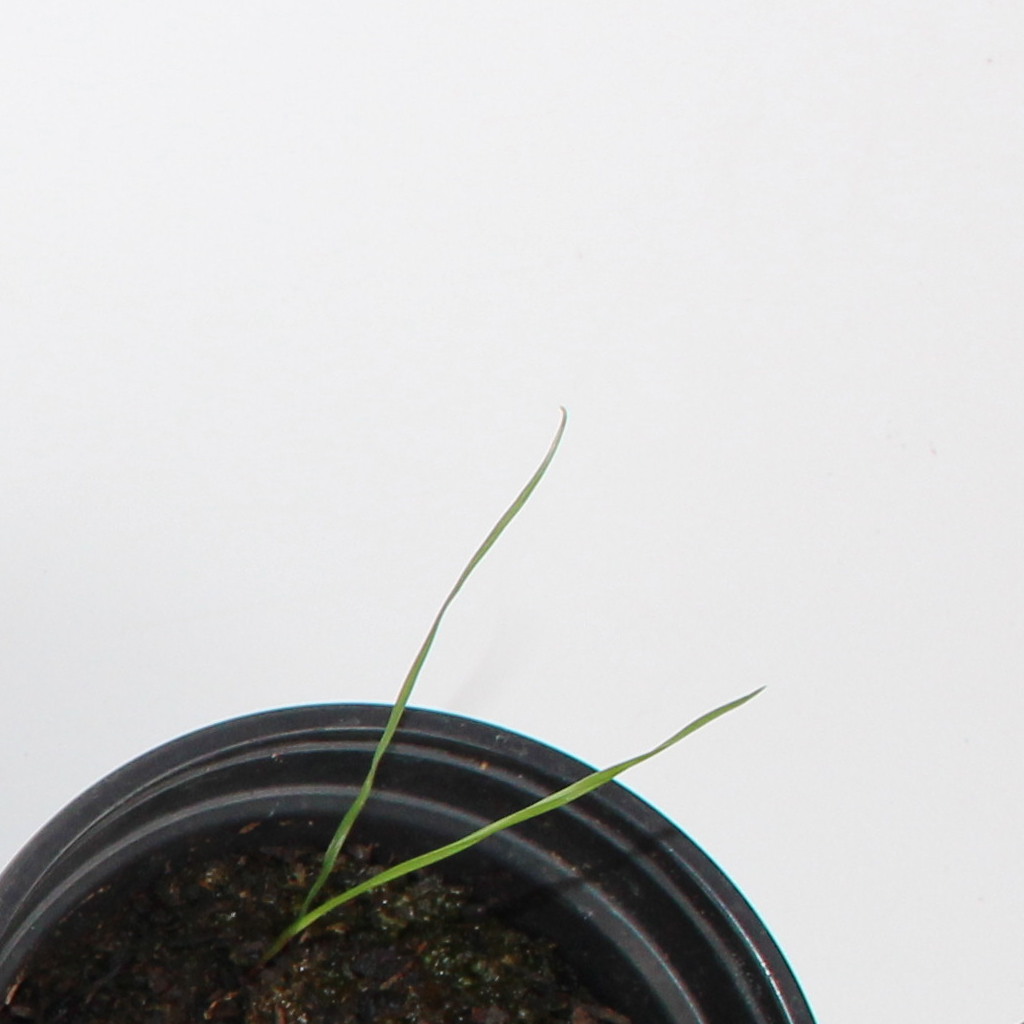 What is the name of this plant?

Lolium multiflorum
